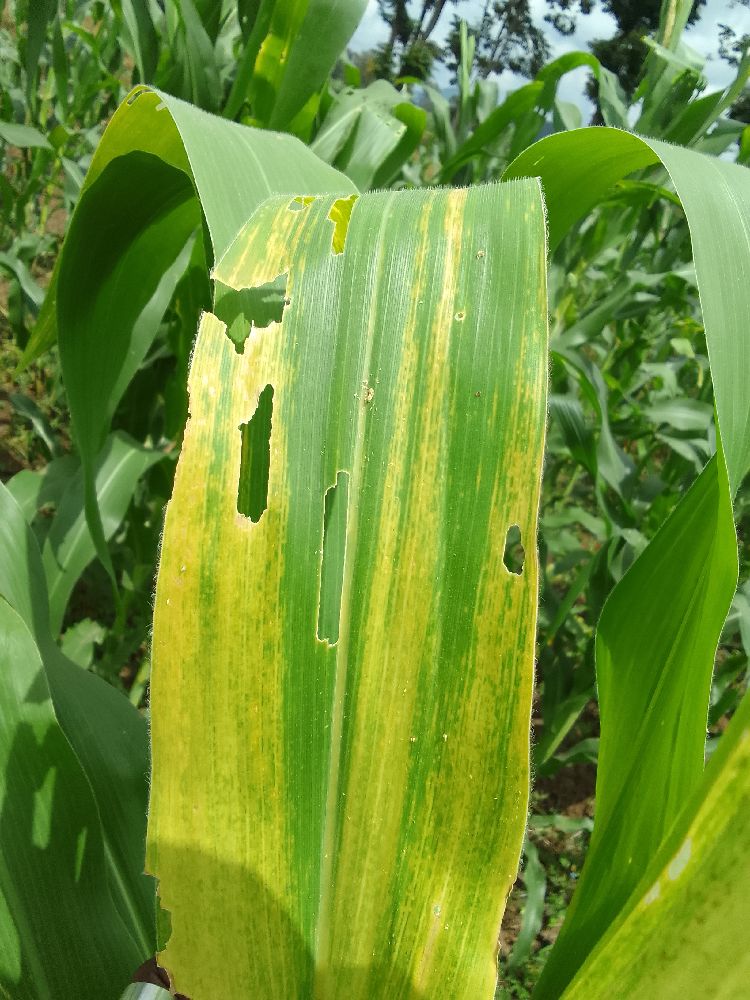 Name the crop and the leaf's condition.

maize, maize lethal necrosis
